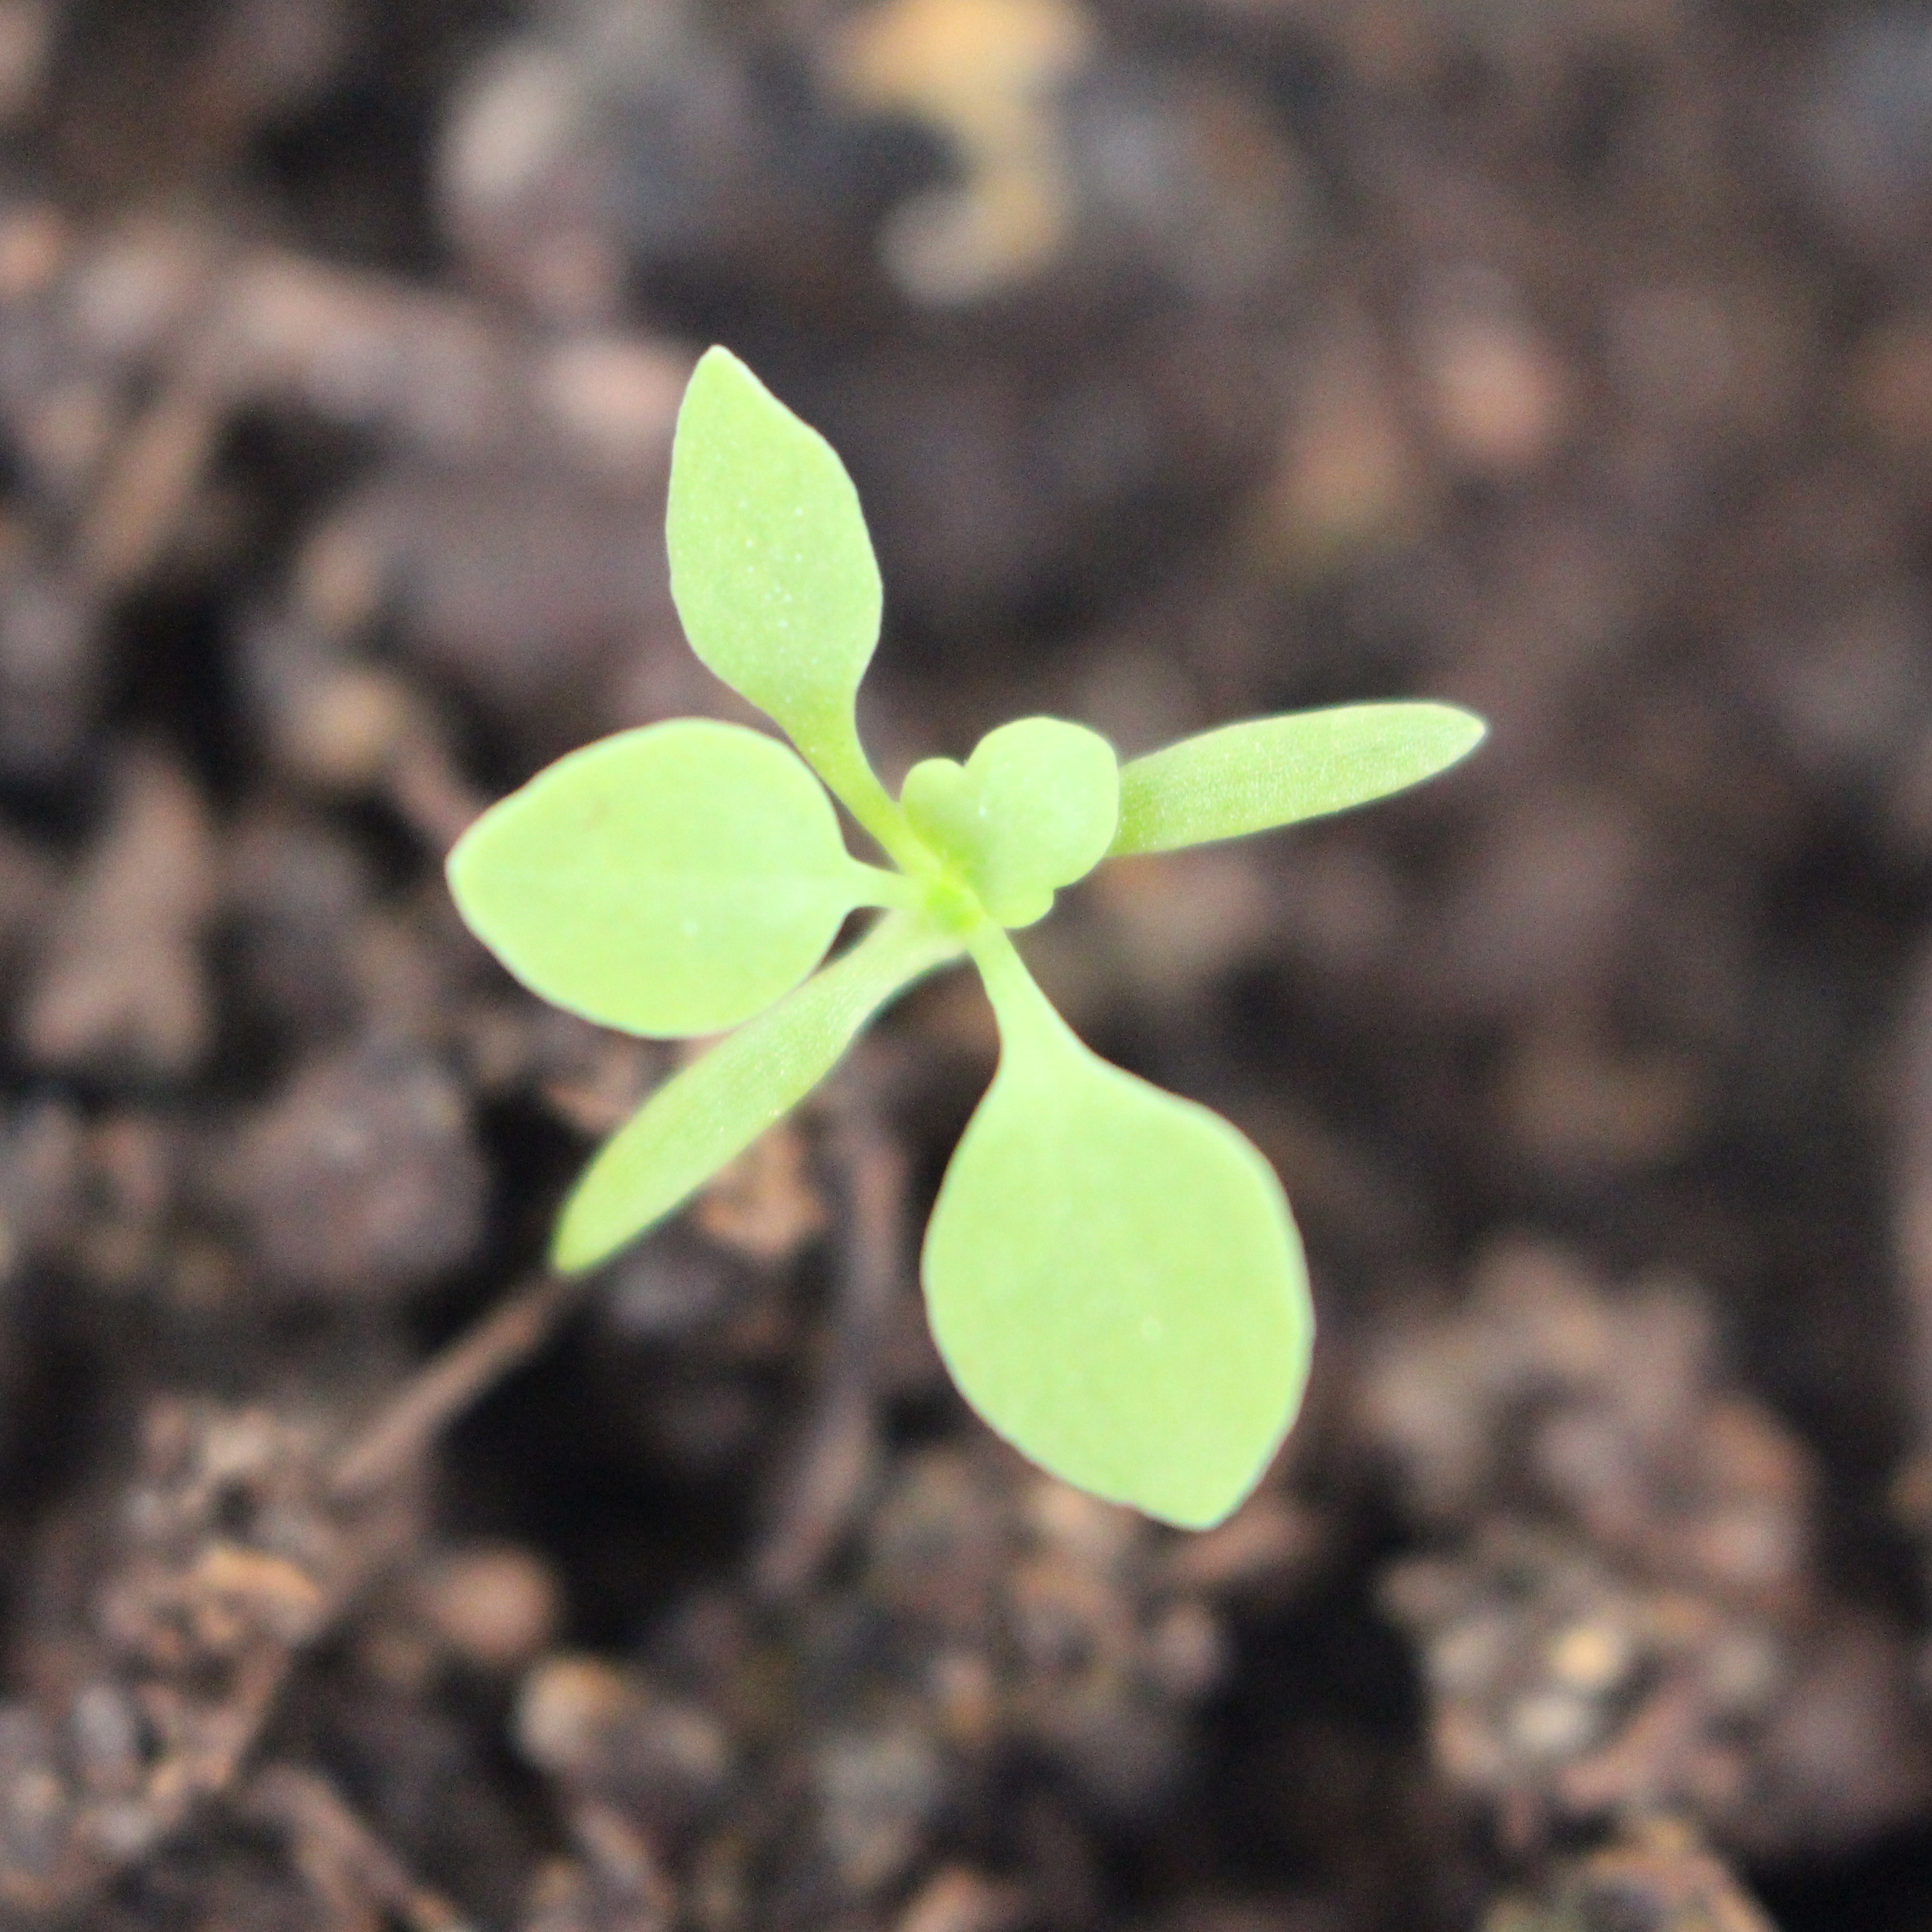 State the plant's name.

Papaver rhoeas
